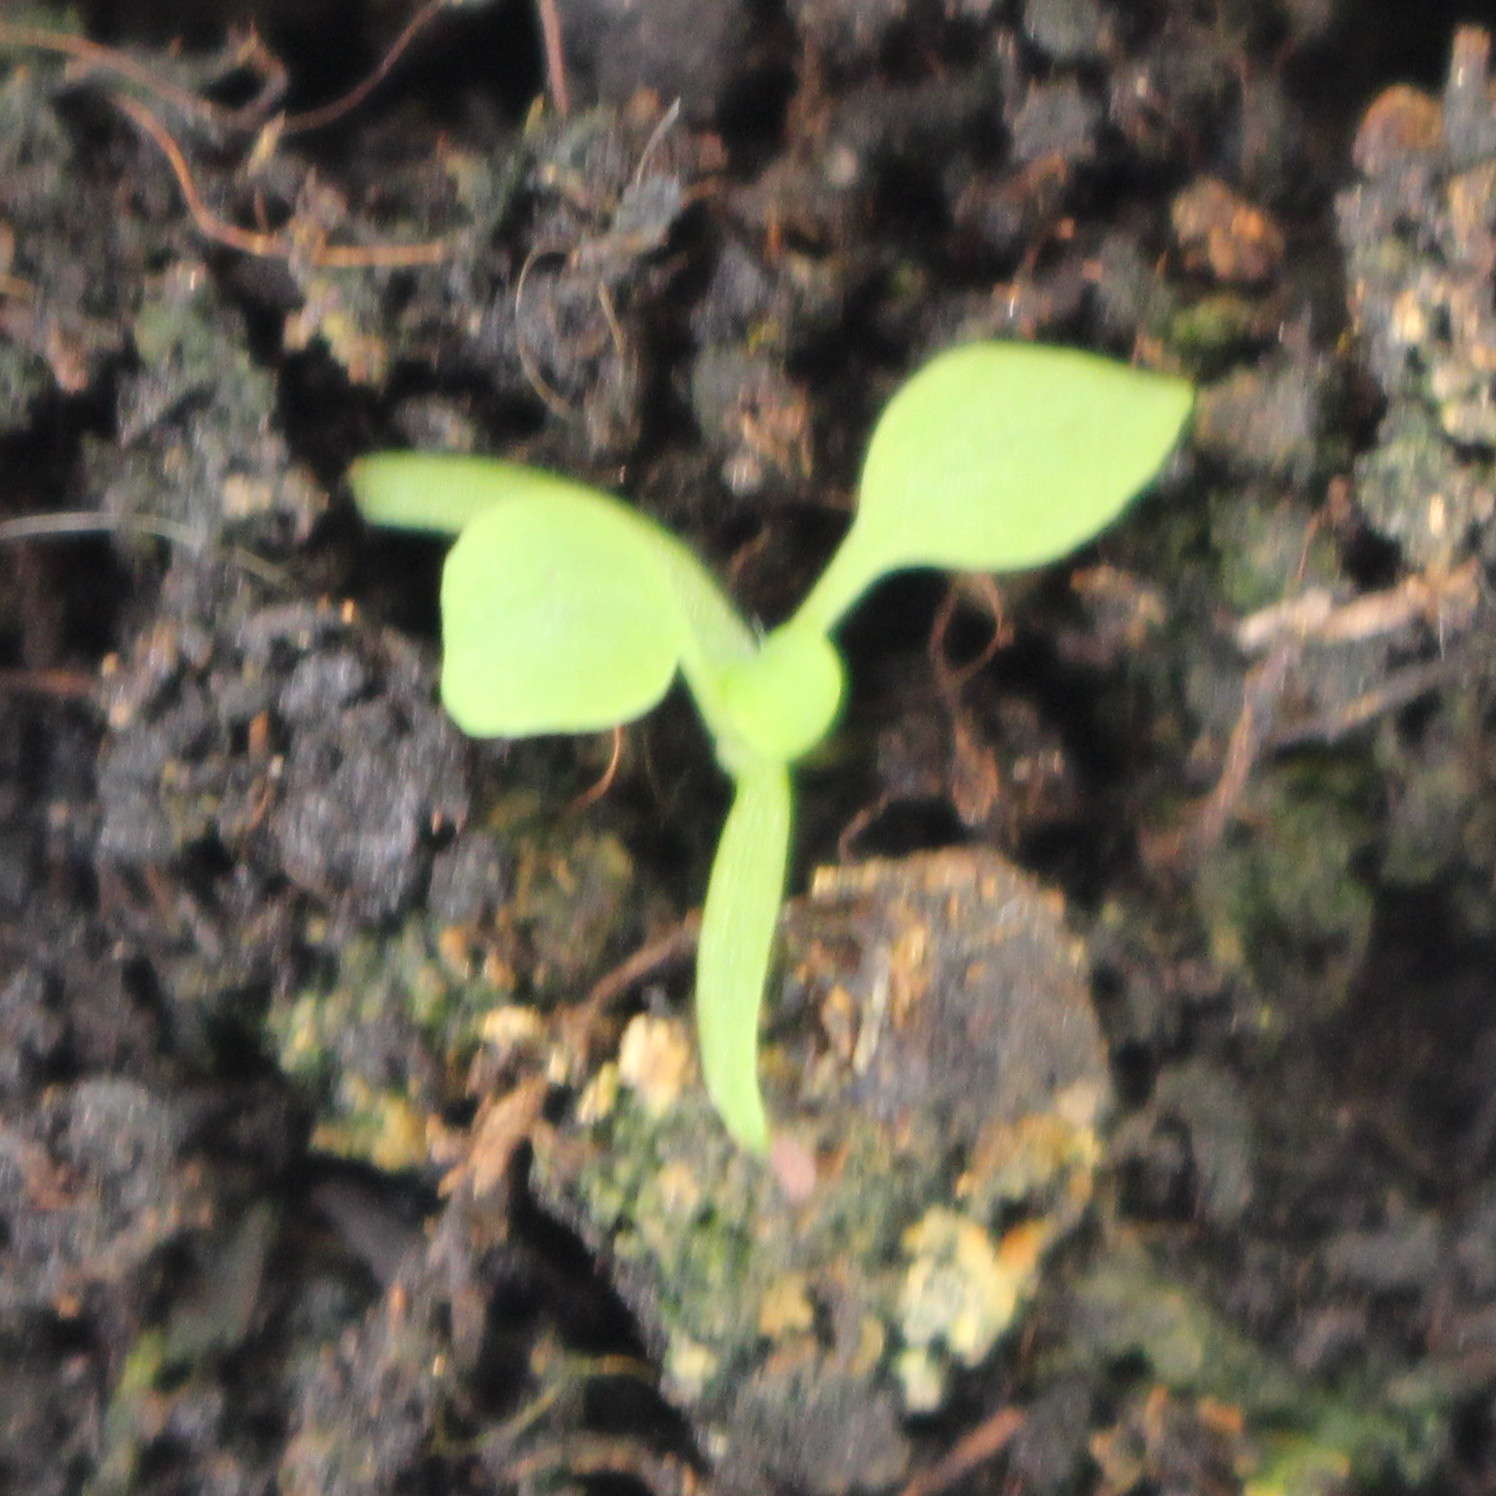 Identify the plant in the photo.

Papaver rhoeas
